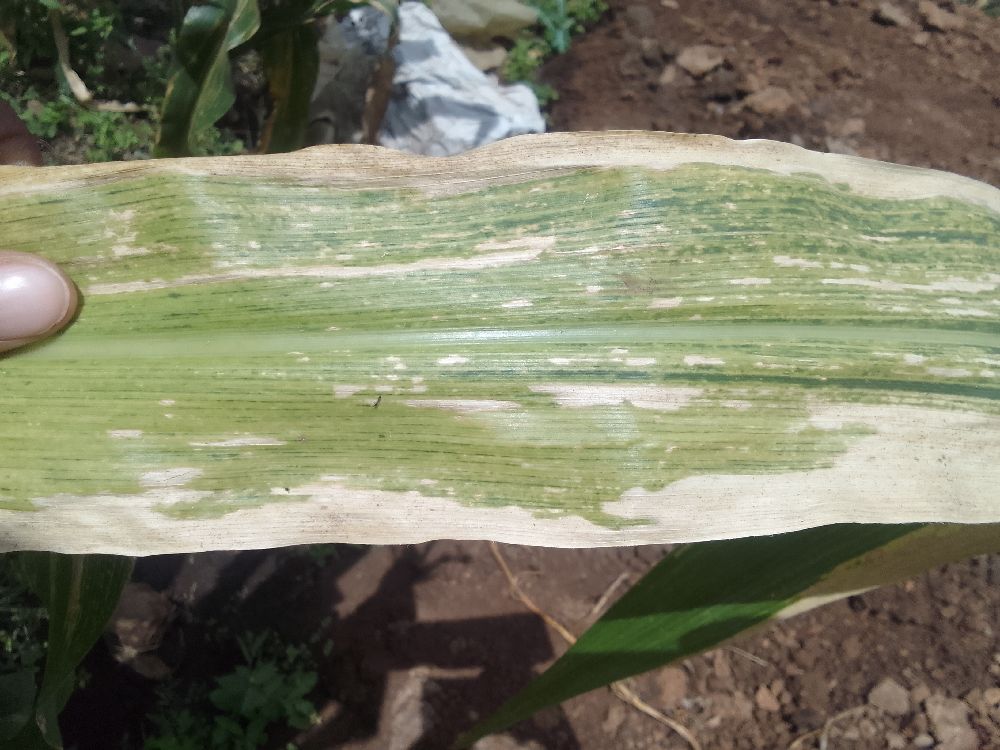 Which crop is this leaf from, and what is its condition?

maize, maize lethal necrosis
